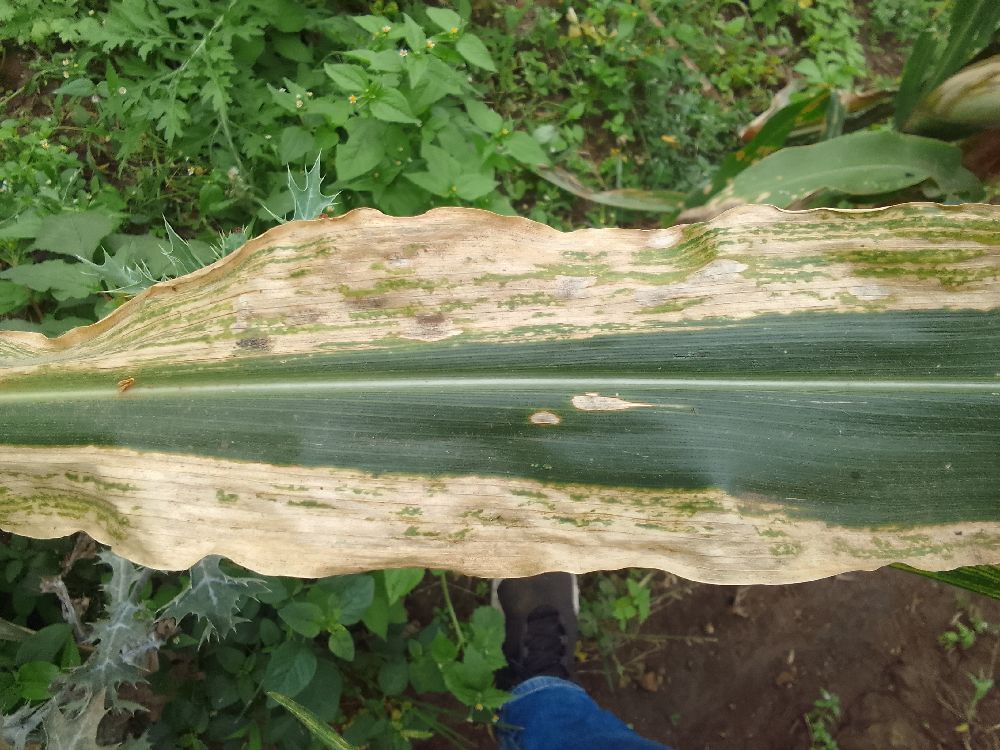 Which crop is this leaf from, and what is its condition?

maize, maize lethal necrosis
